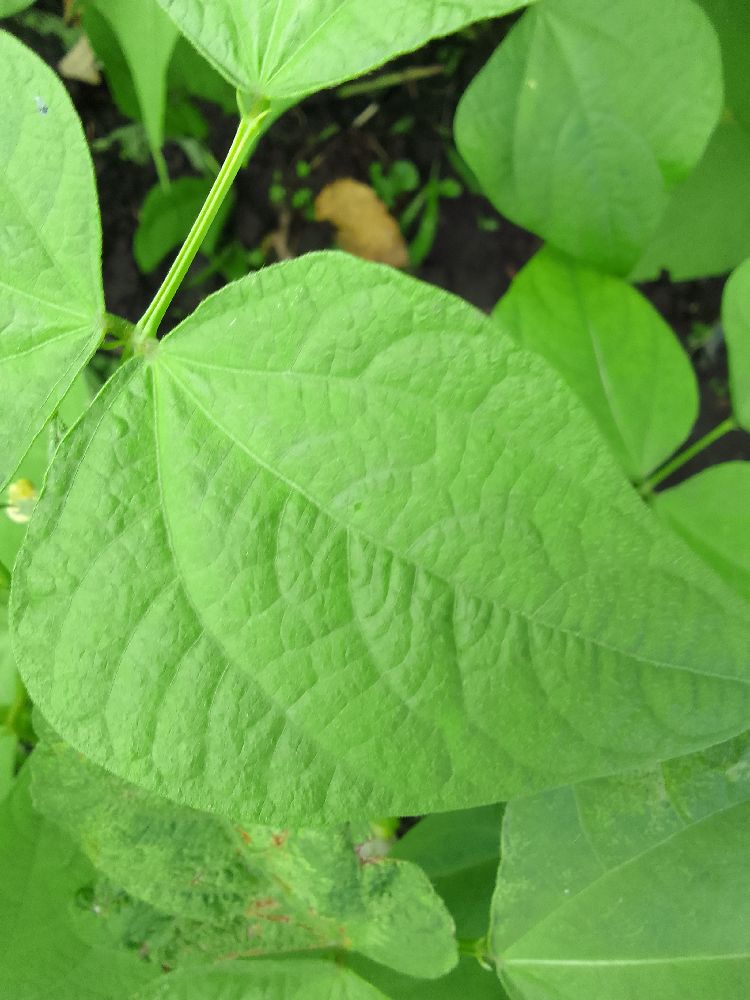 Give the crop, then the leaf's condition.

common bean, healthy
